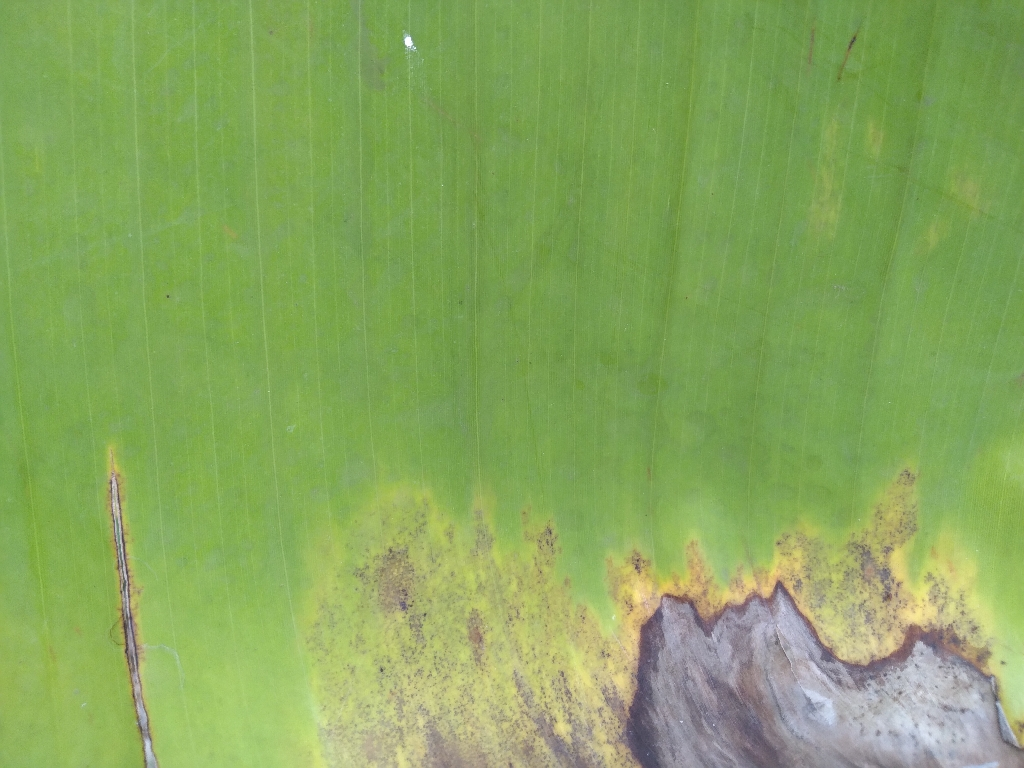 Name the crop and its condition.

banana, black sigatoka
